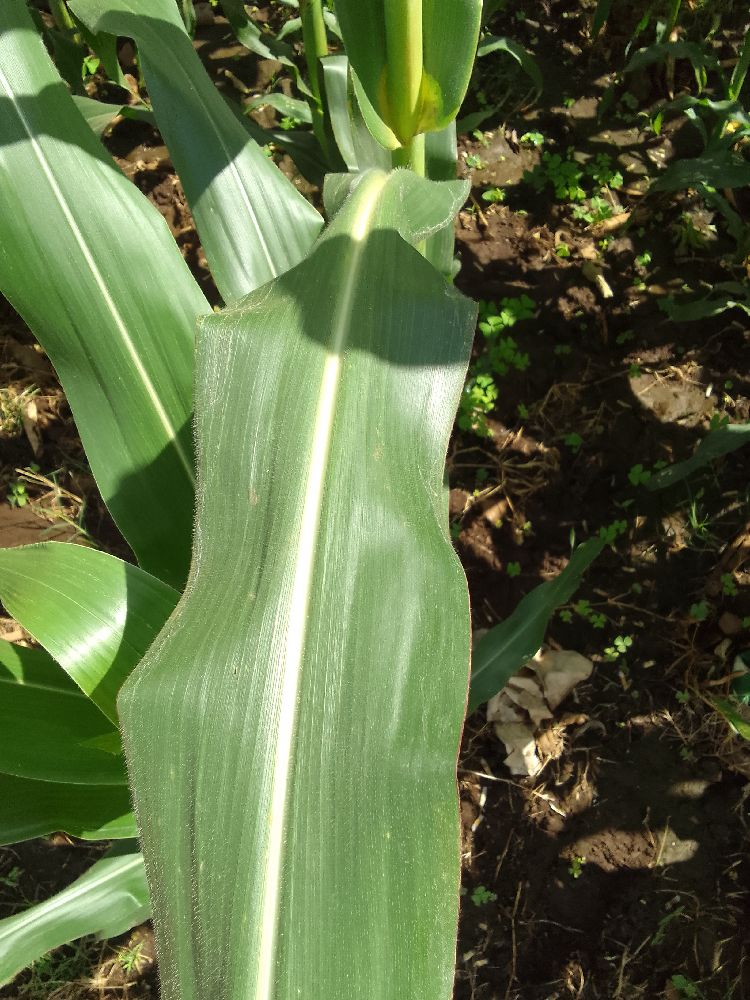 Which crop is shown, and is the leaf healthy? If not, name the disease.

maize, healthy
